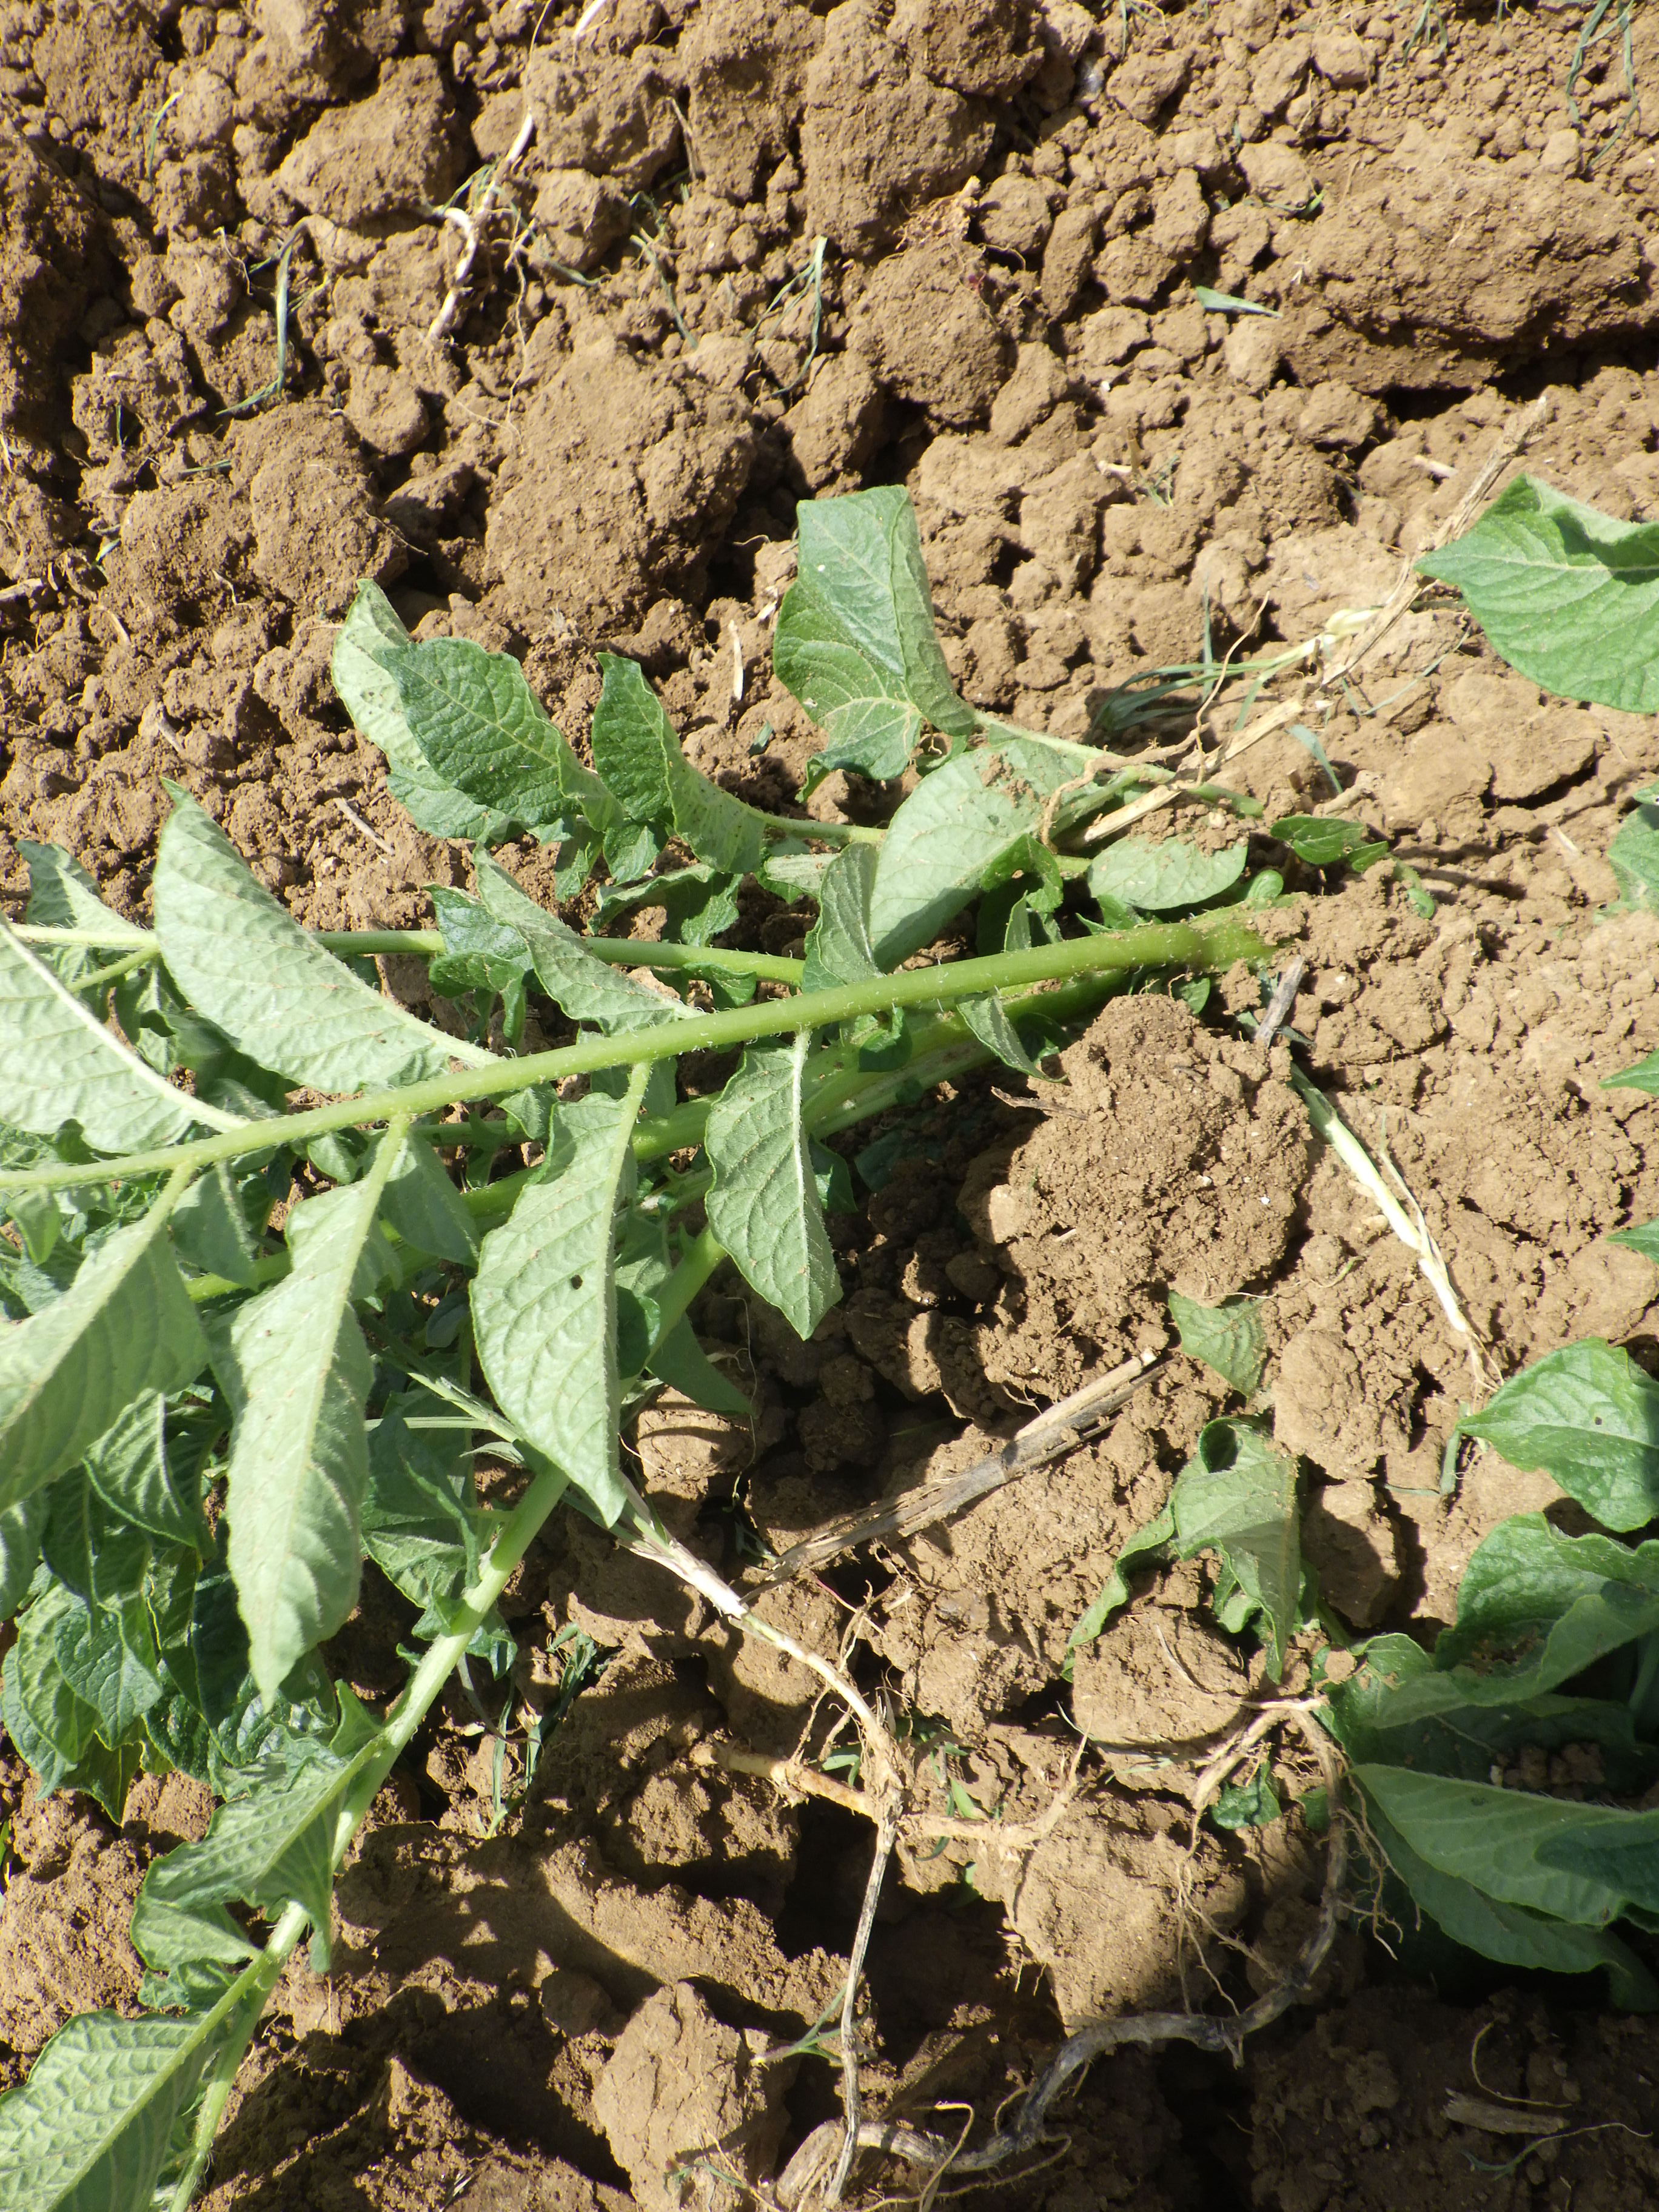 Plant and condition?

potato, mechanical damage
